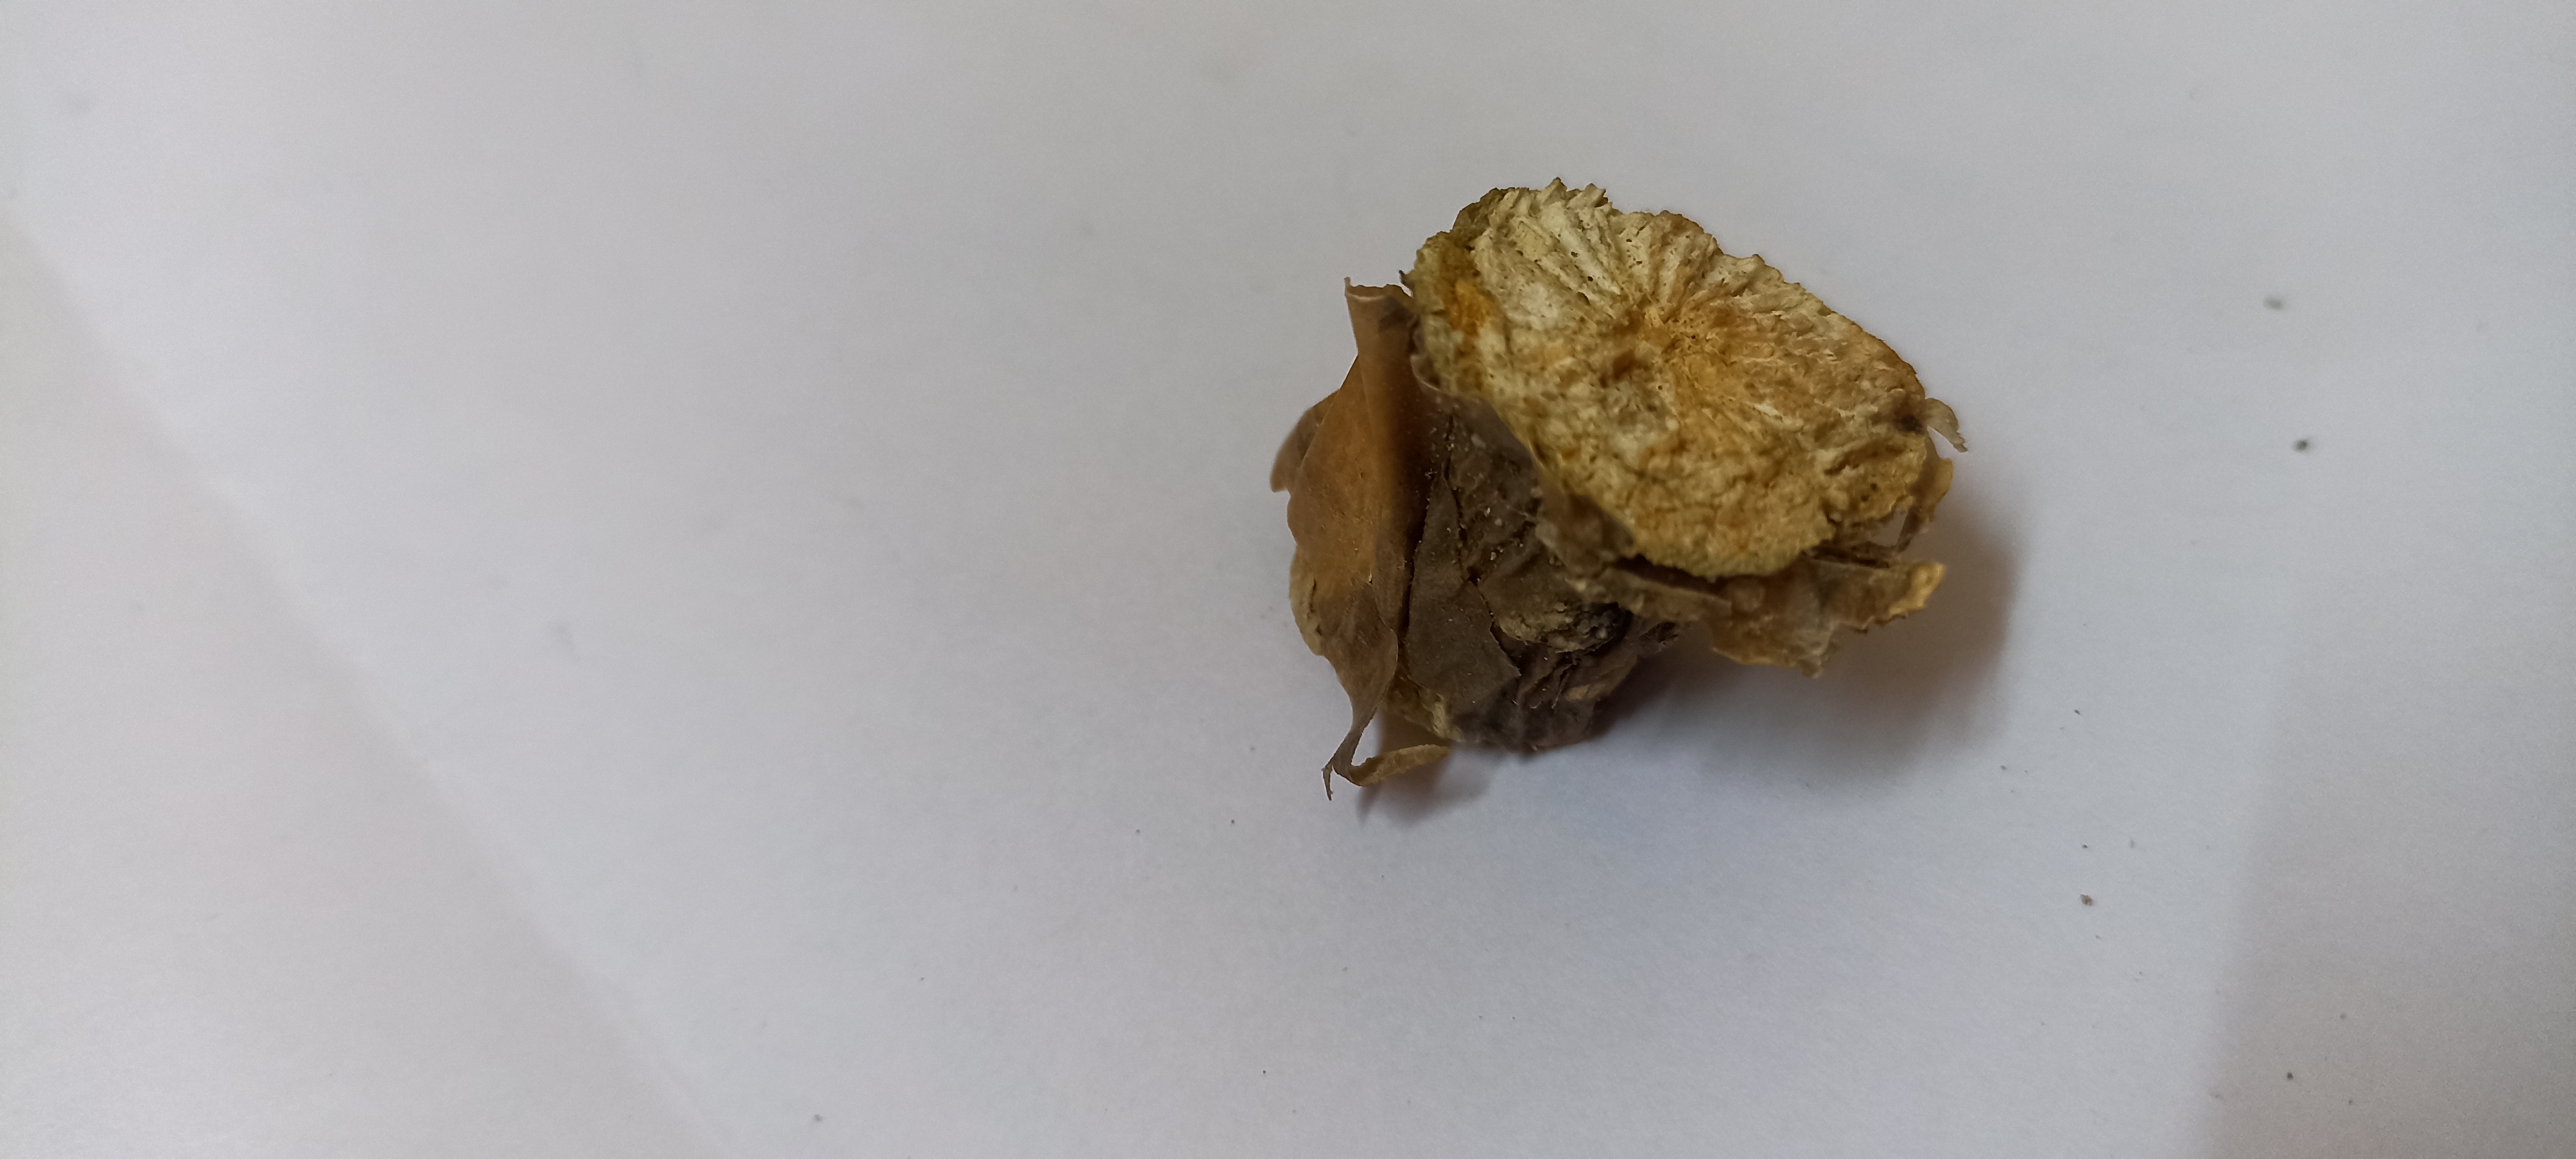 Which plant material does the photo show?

gulvel
